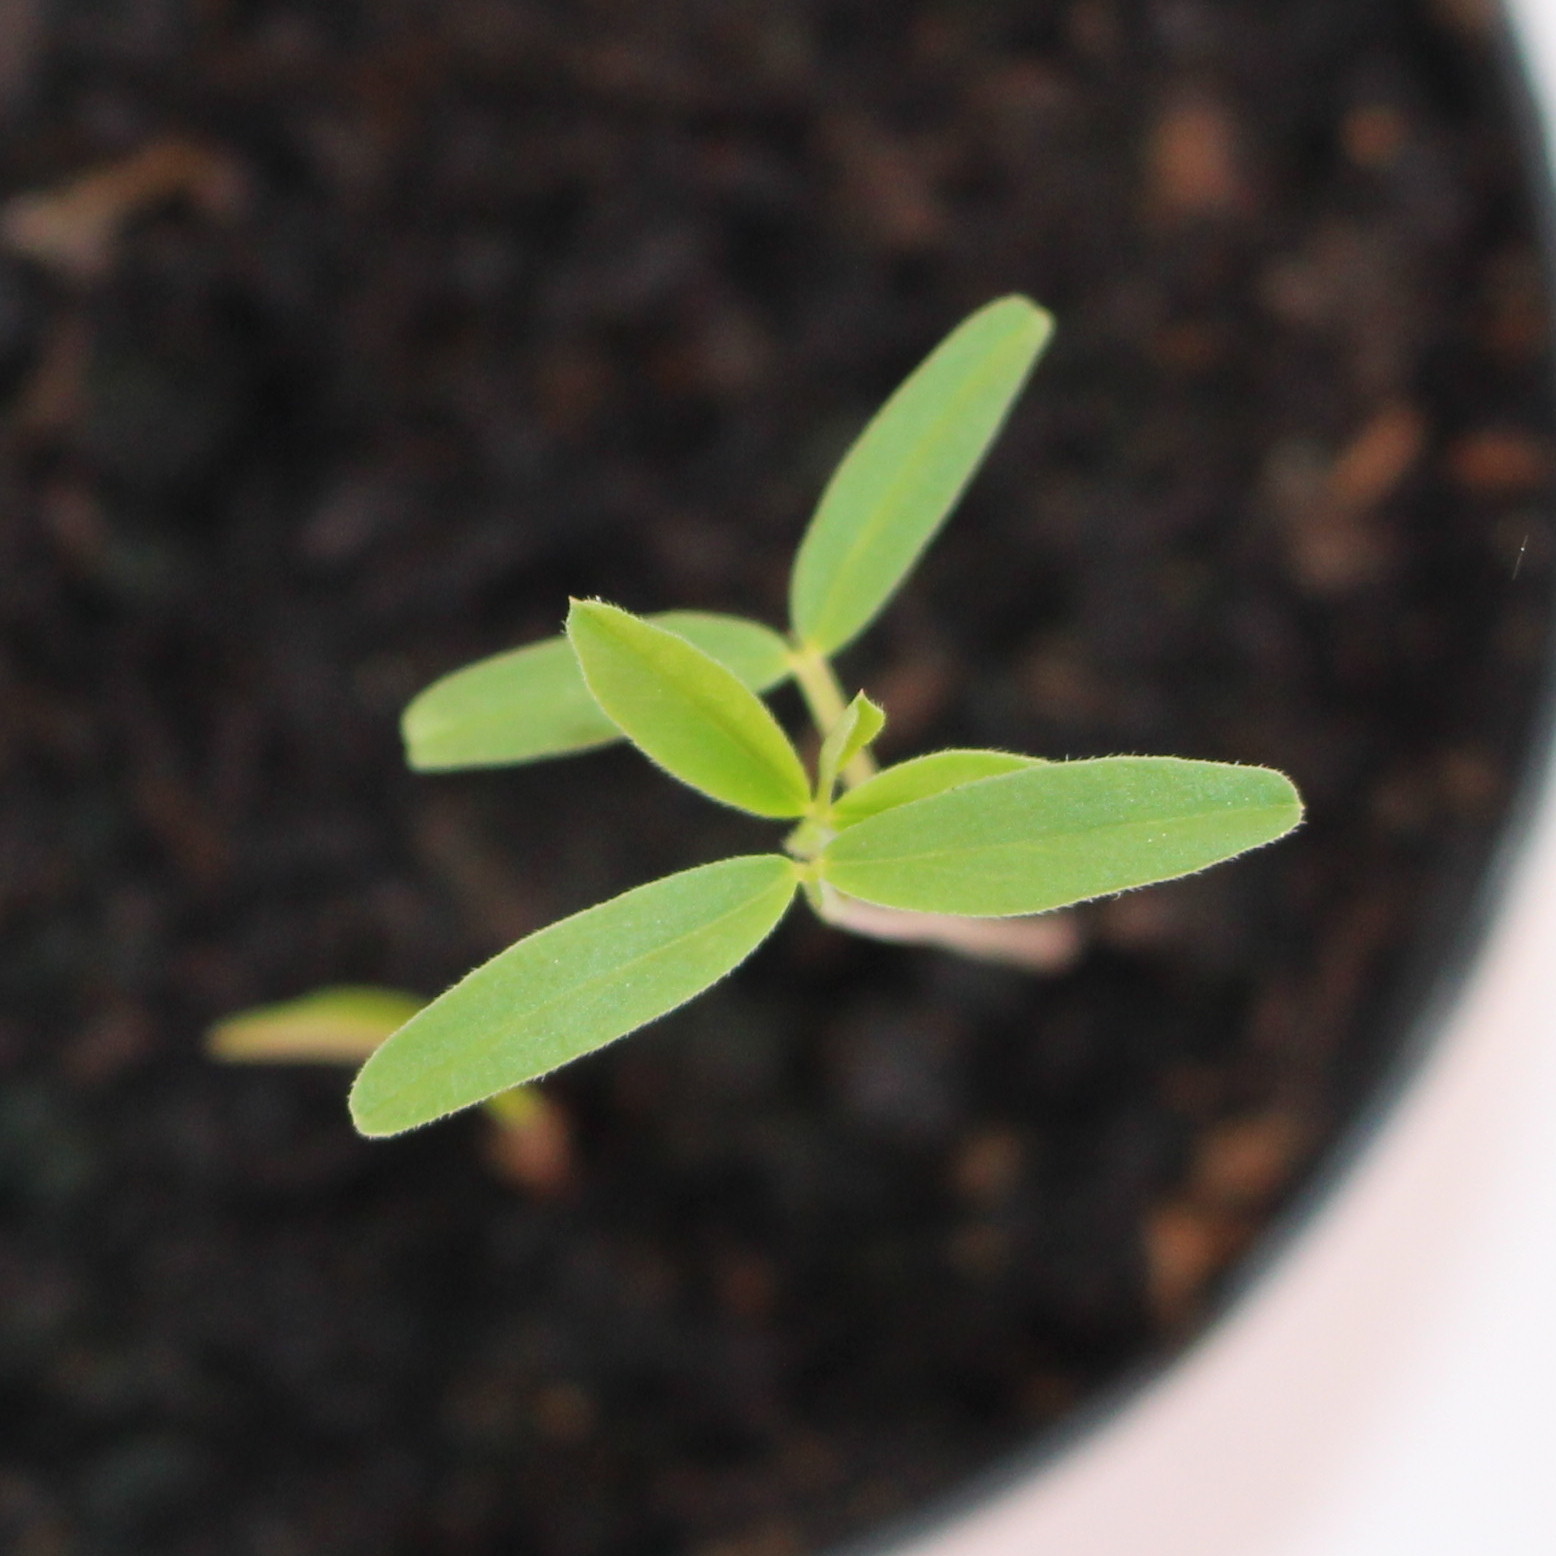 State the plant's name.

Vicia sativa
